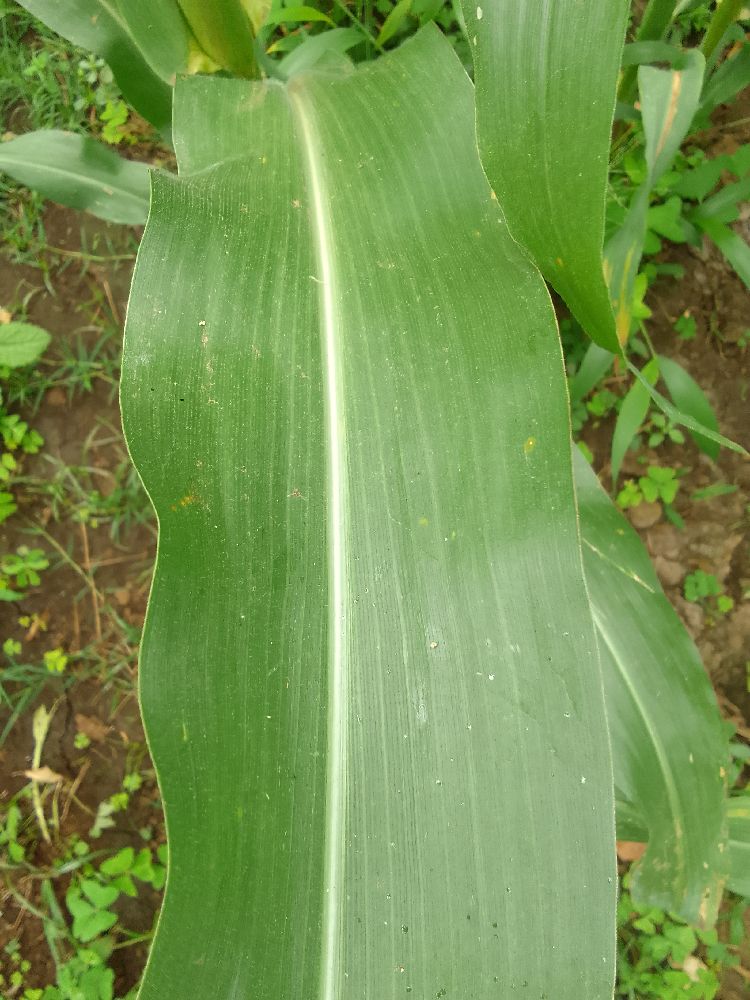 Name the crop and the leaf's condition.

maize, healthy
